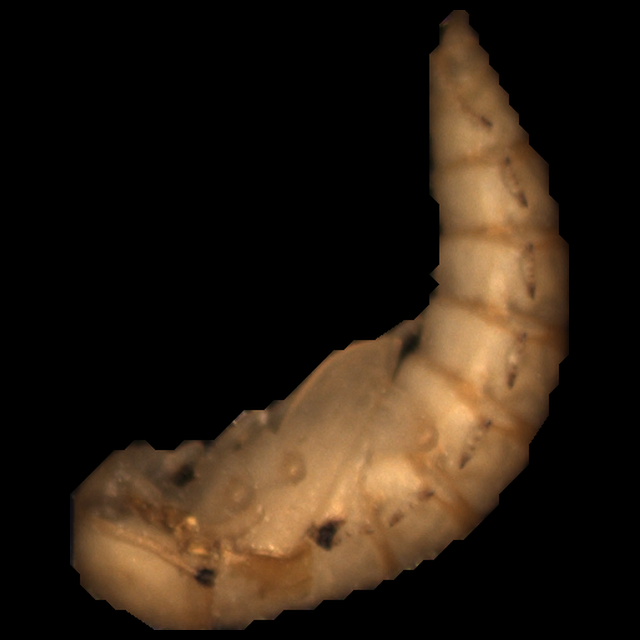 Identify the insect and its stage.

mealworm pupa
